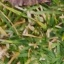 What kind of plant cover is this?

grass
